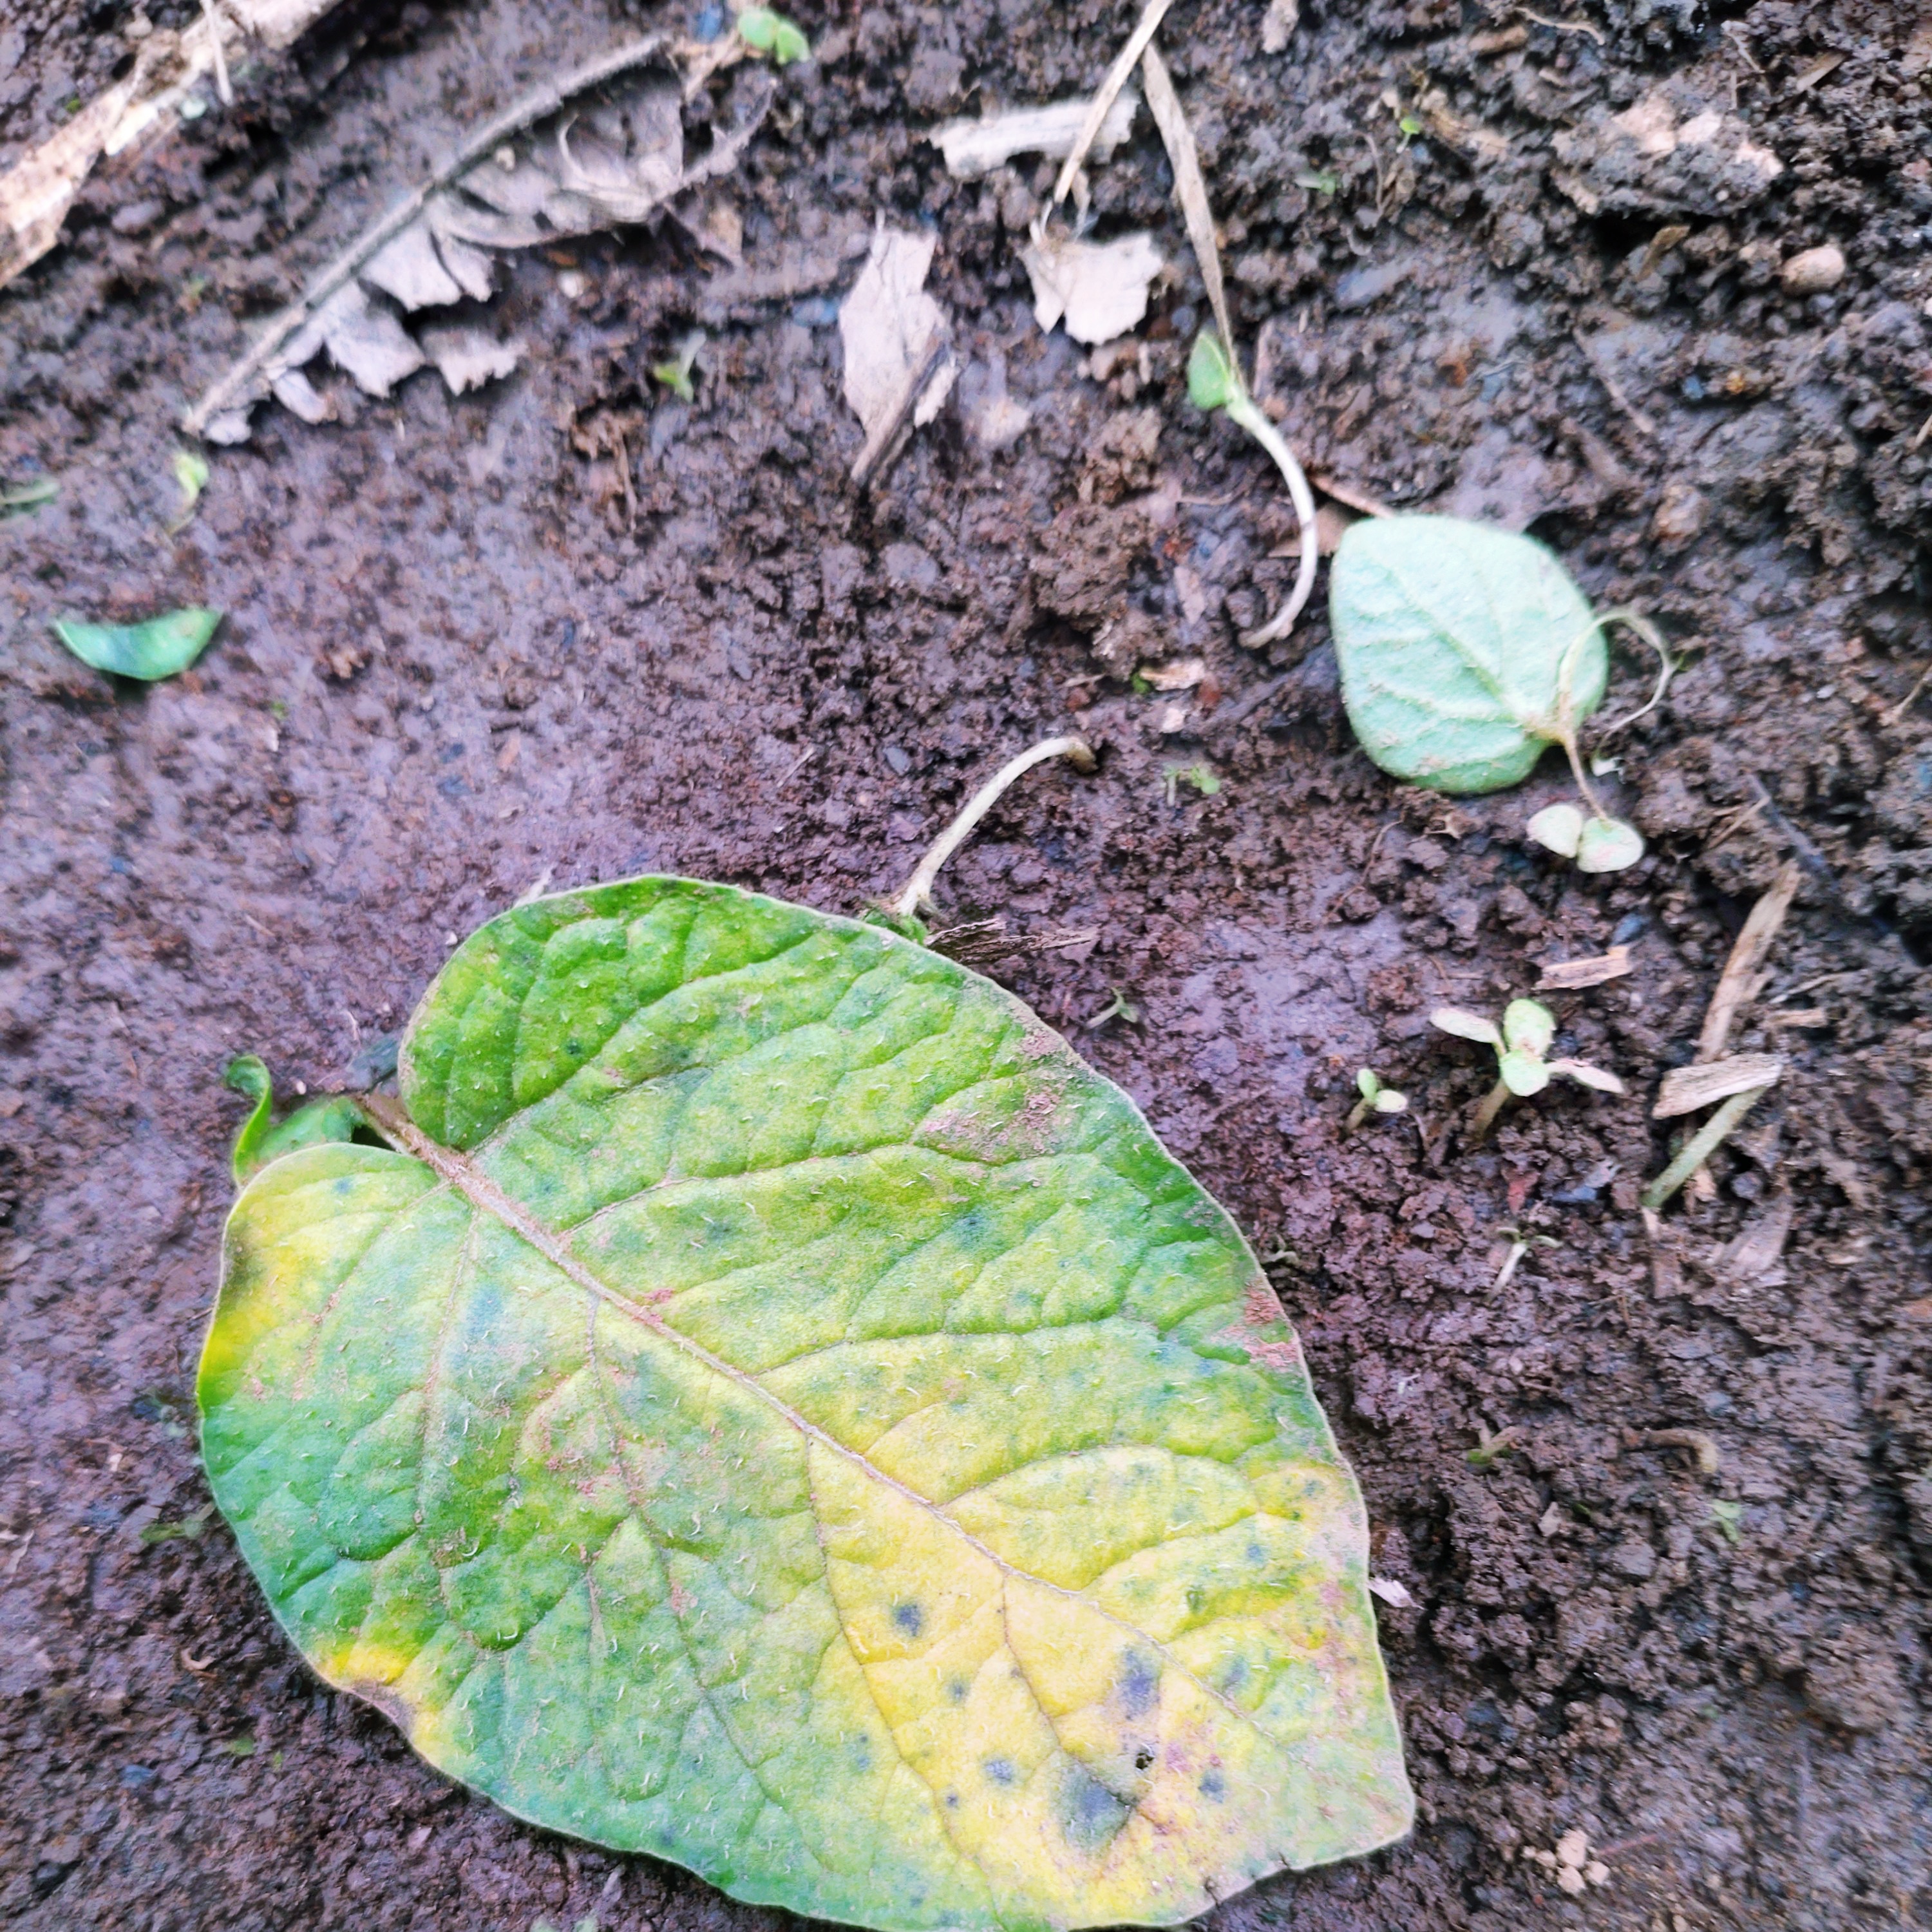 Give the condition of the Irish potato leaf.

late blight
